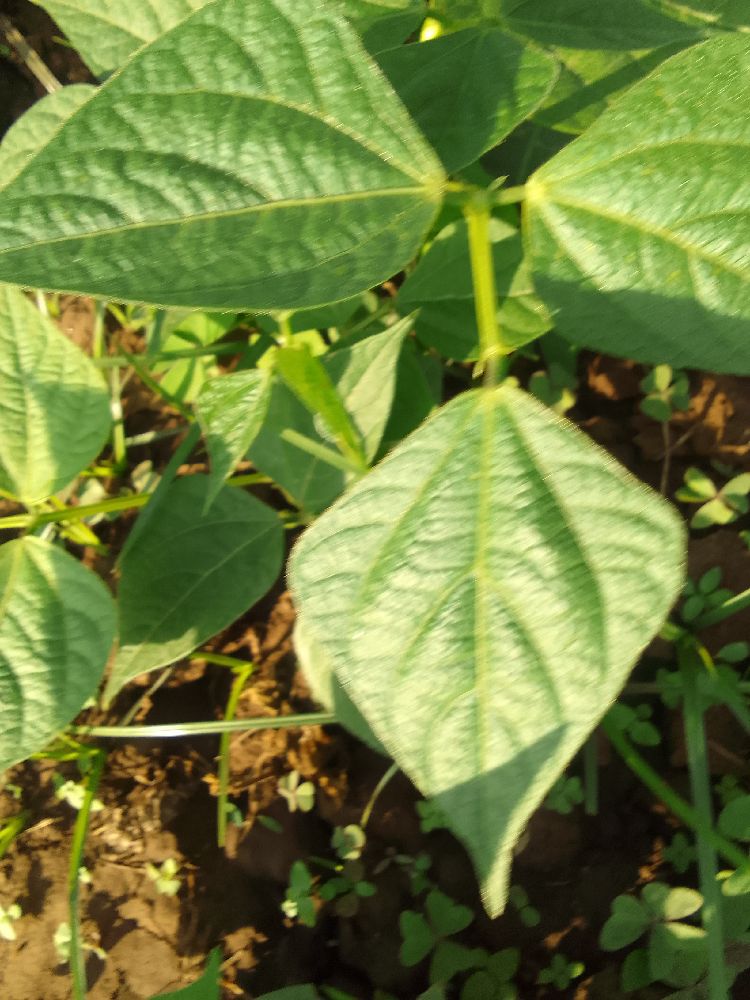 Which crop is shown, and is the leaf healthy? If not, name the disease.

common bean, healthy
